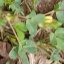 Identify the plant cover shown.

unstructured weed
